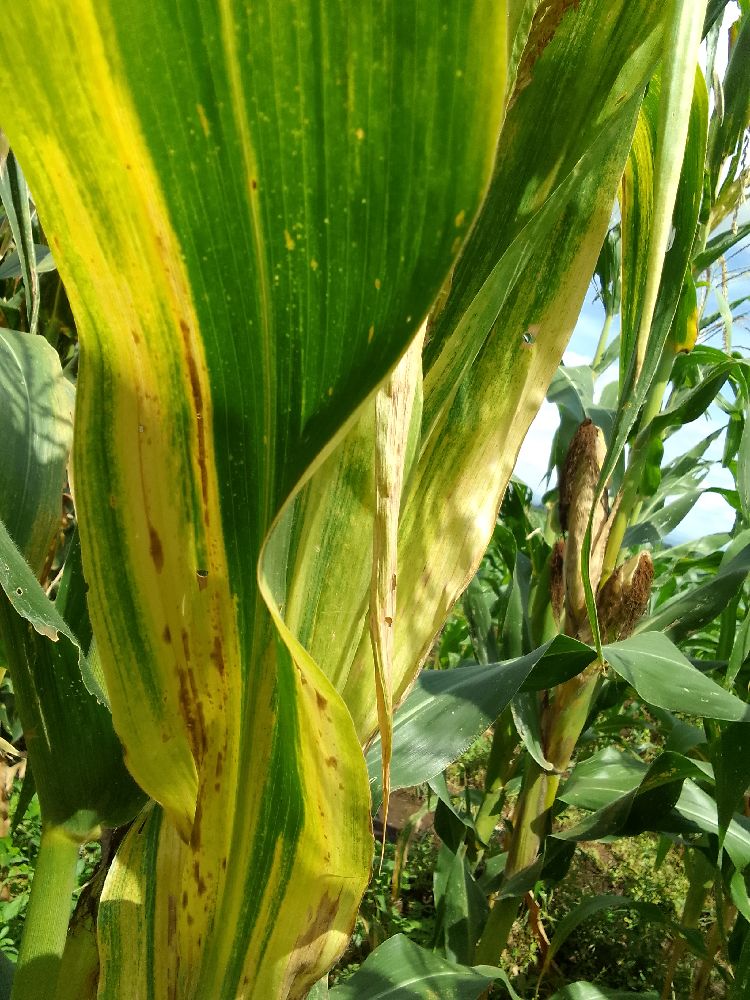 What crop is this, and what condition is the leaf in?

maize, maize lethal necrosis
